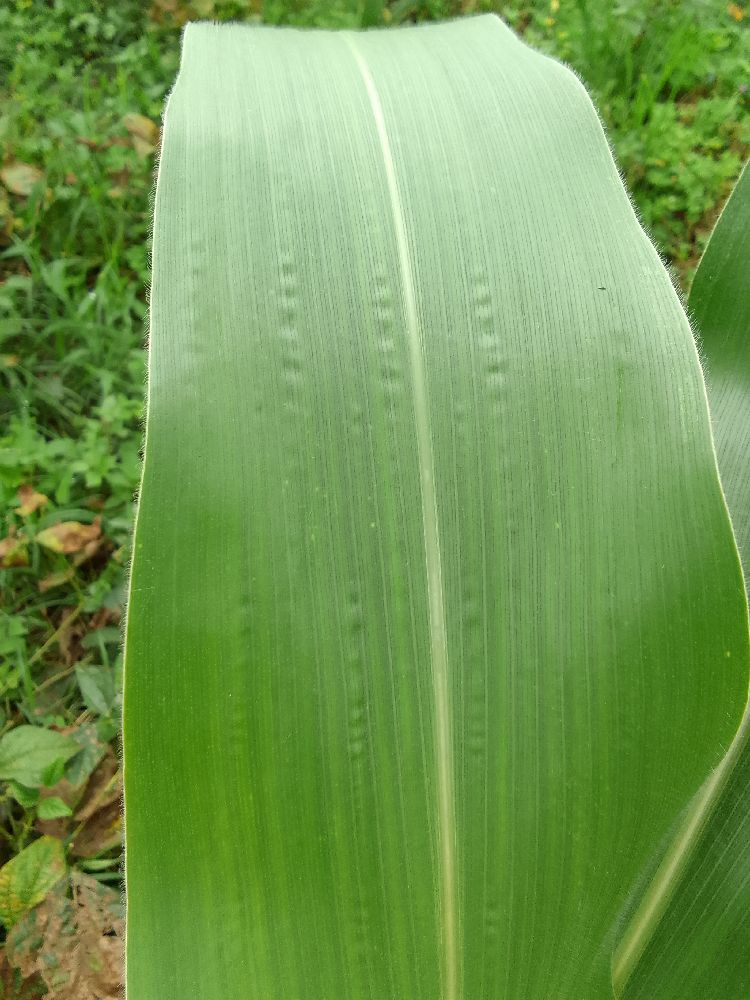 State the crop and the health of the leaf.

maize, healthy
